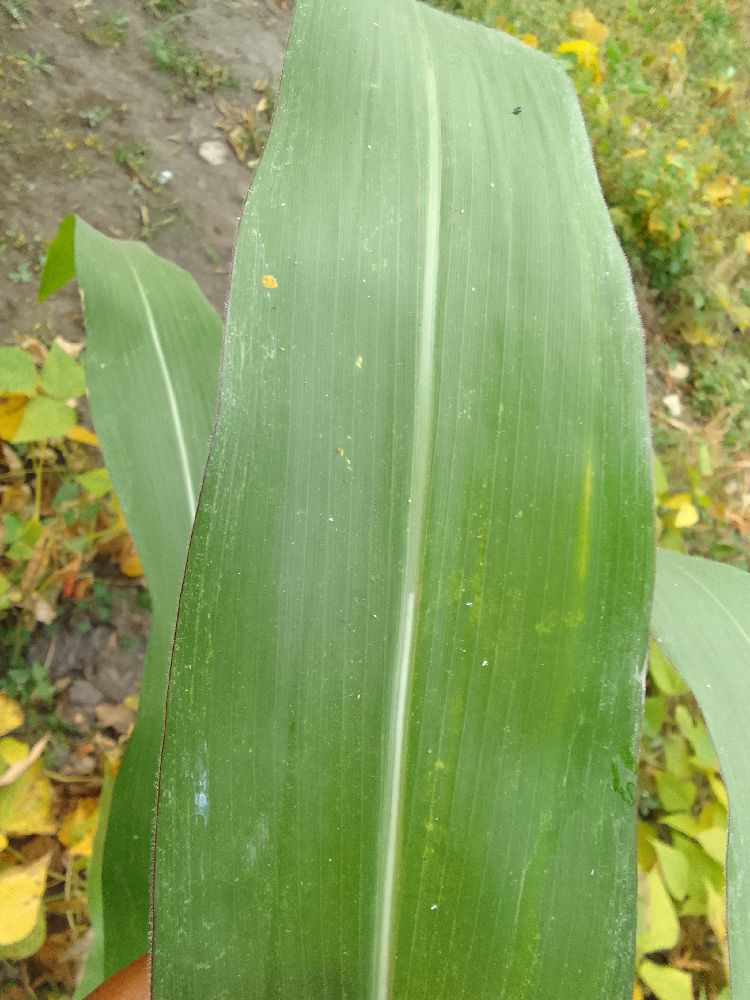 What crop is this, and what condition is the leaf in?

maize, healthy
